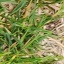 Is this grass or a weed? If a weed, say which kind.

grass
